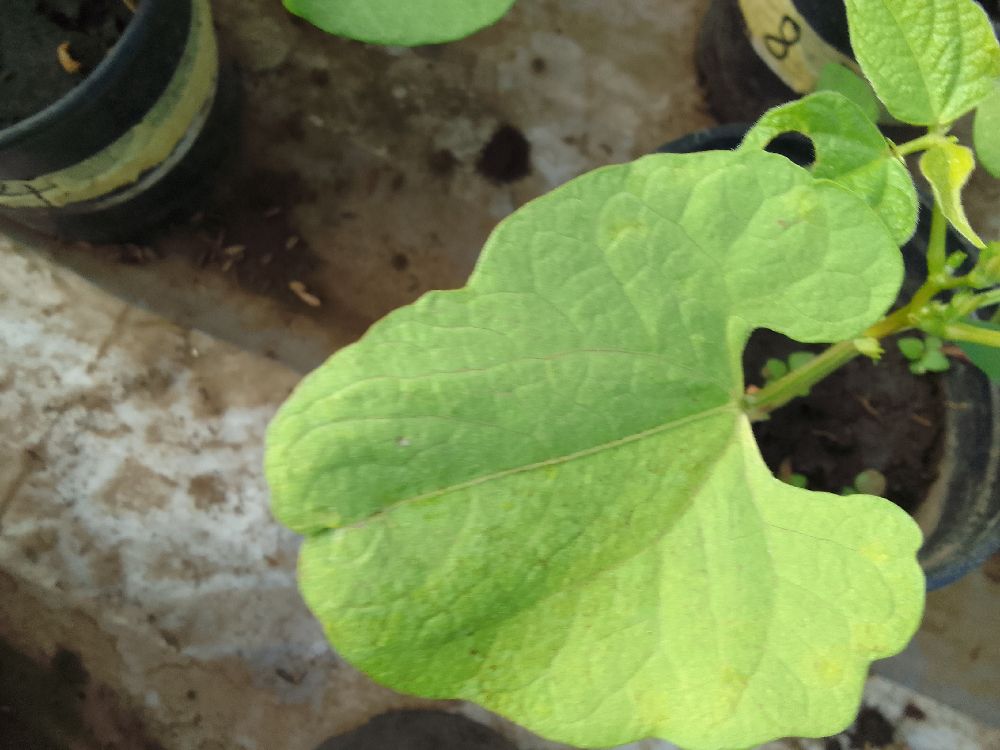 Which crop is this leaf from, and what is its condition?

common bean, healthy
